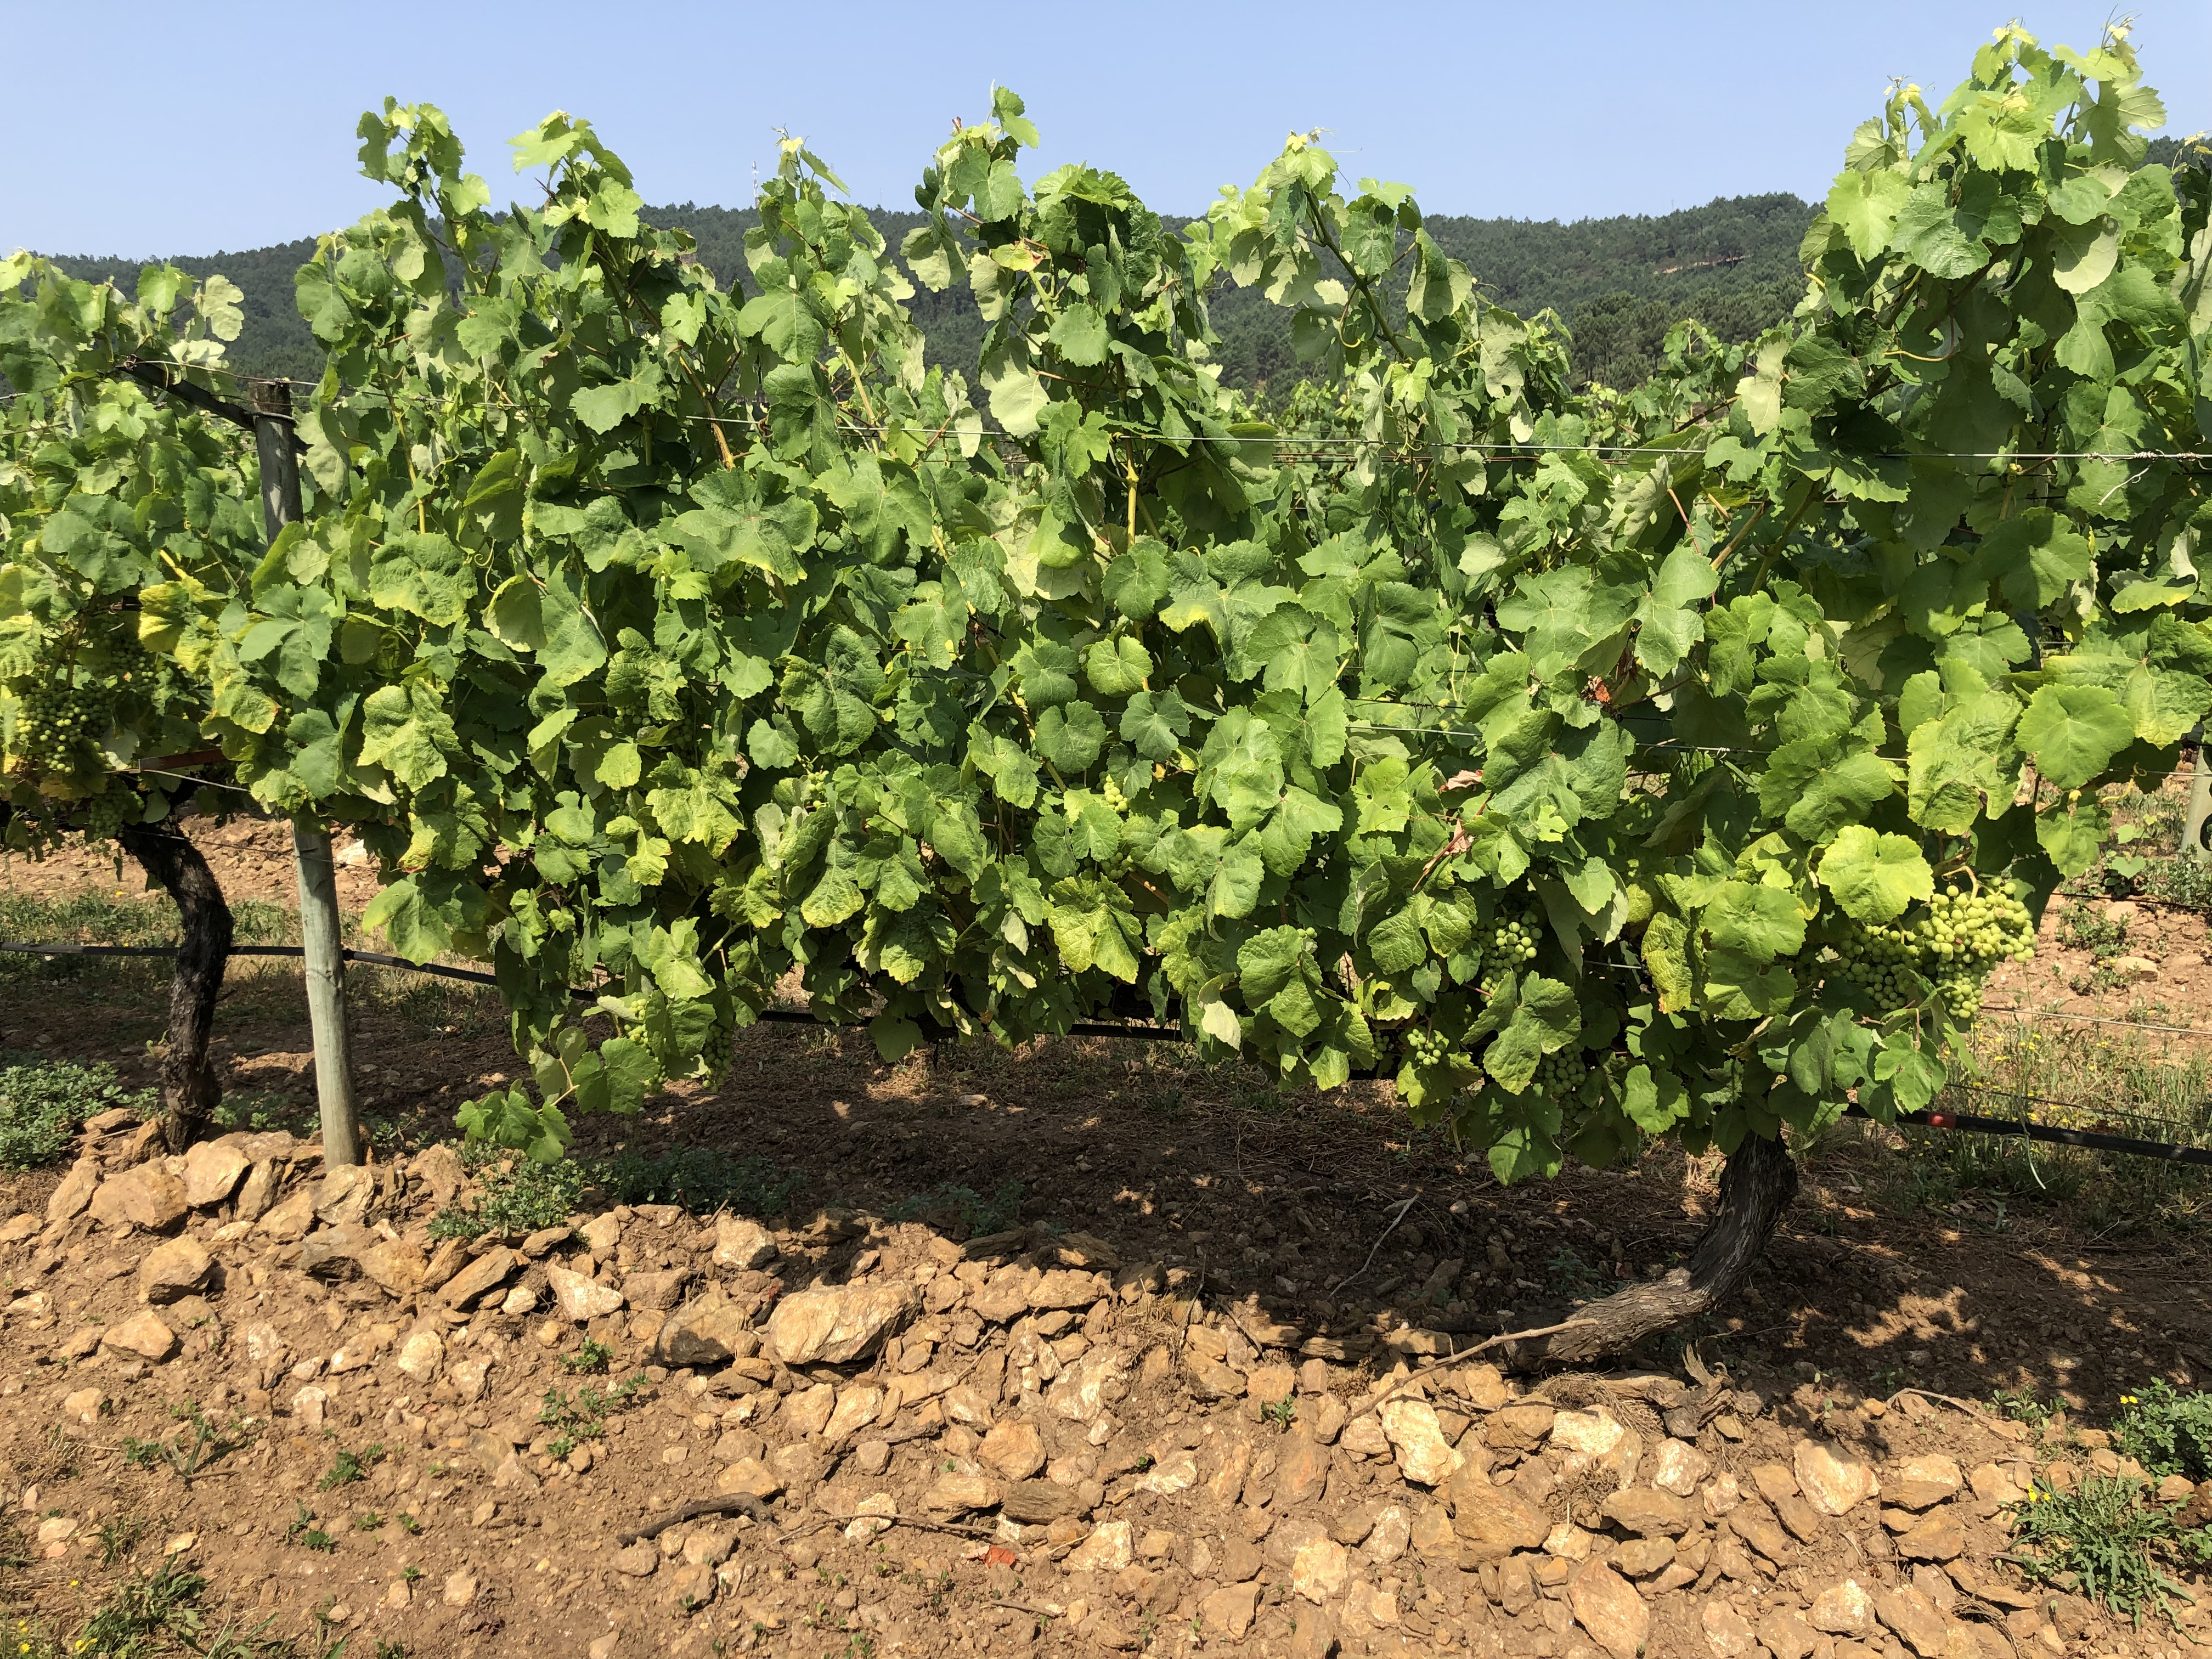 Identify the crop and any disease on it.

grapevine, not affected by esca disease
